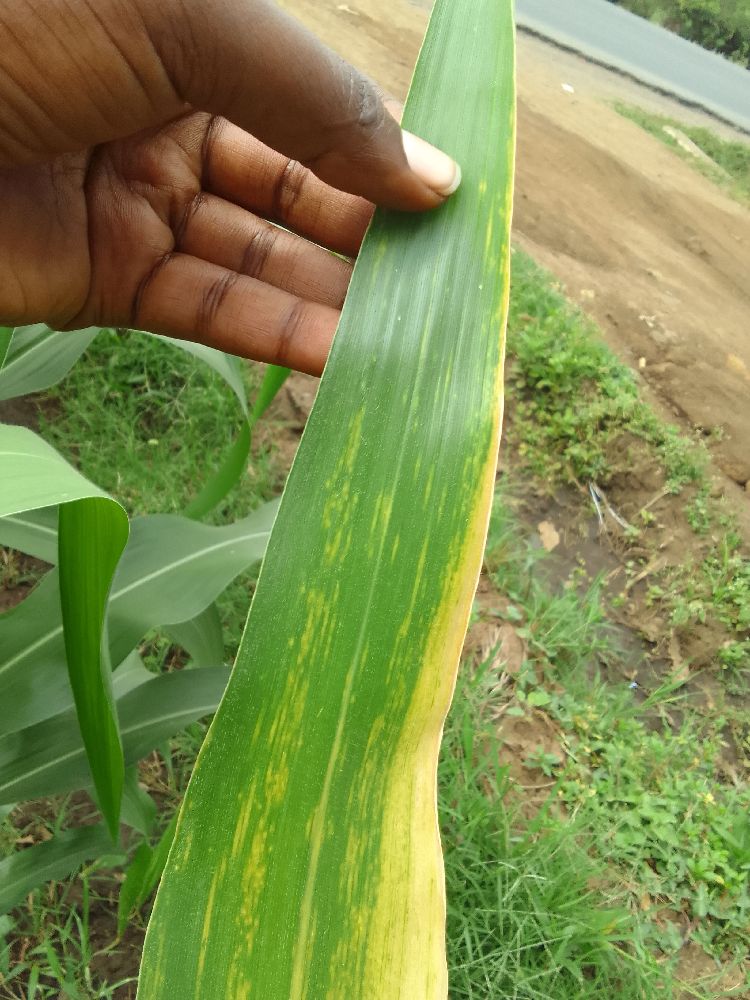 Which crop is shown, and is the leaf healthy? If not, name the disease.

maize, maize lethal necrosis
